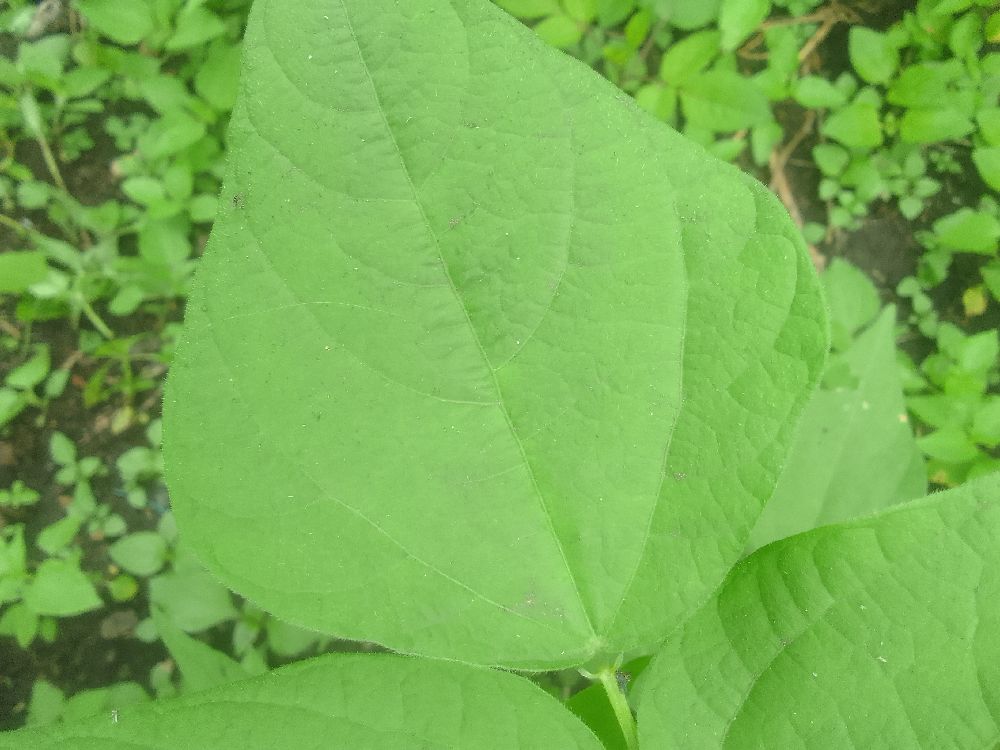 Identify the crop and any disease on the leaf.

common bean, healthy
